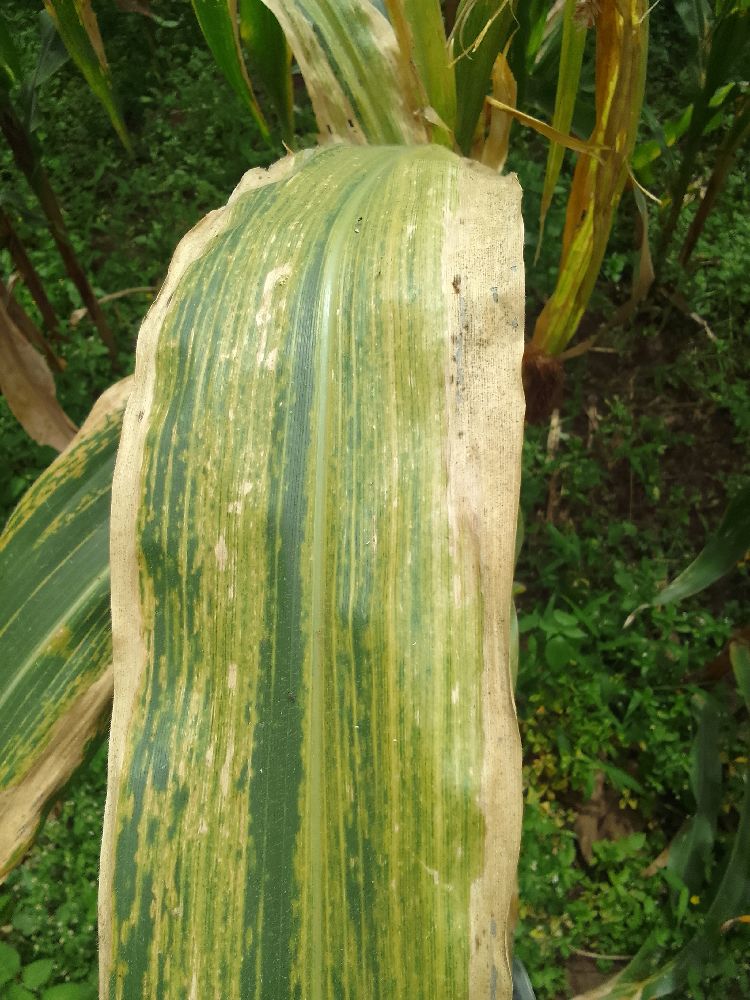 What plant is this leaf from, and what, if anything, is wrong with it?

maize, maize lethal necrosis
